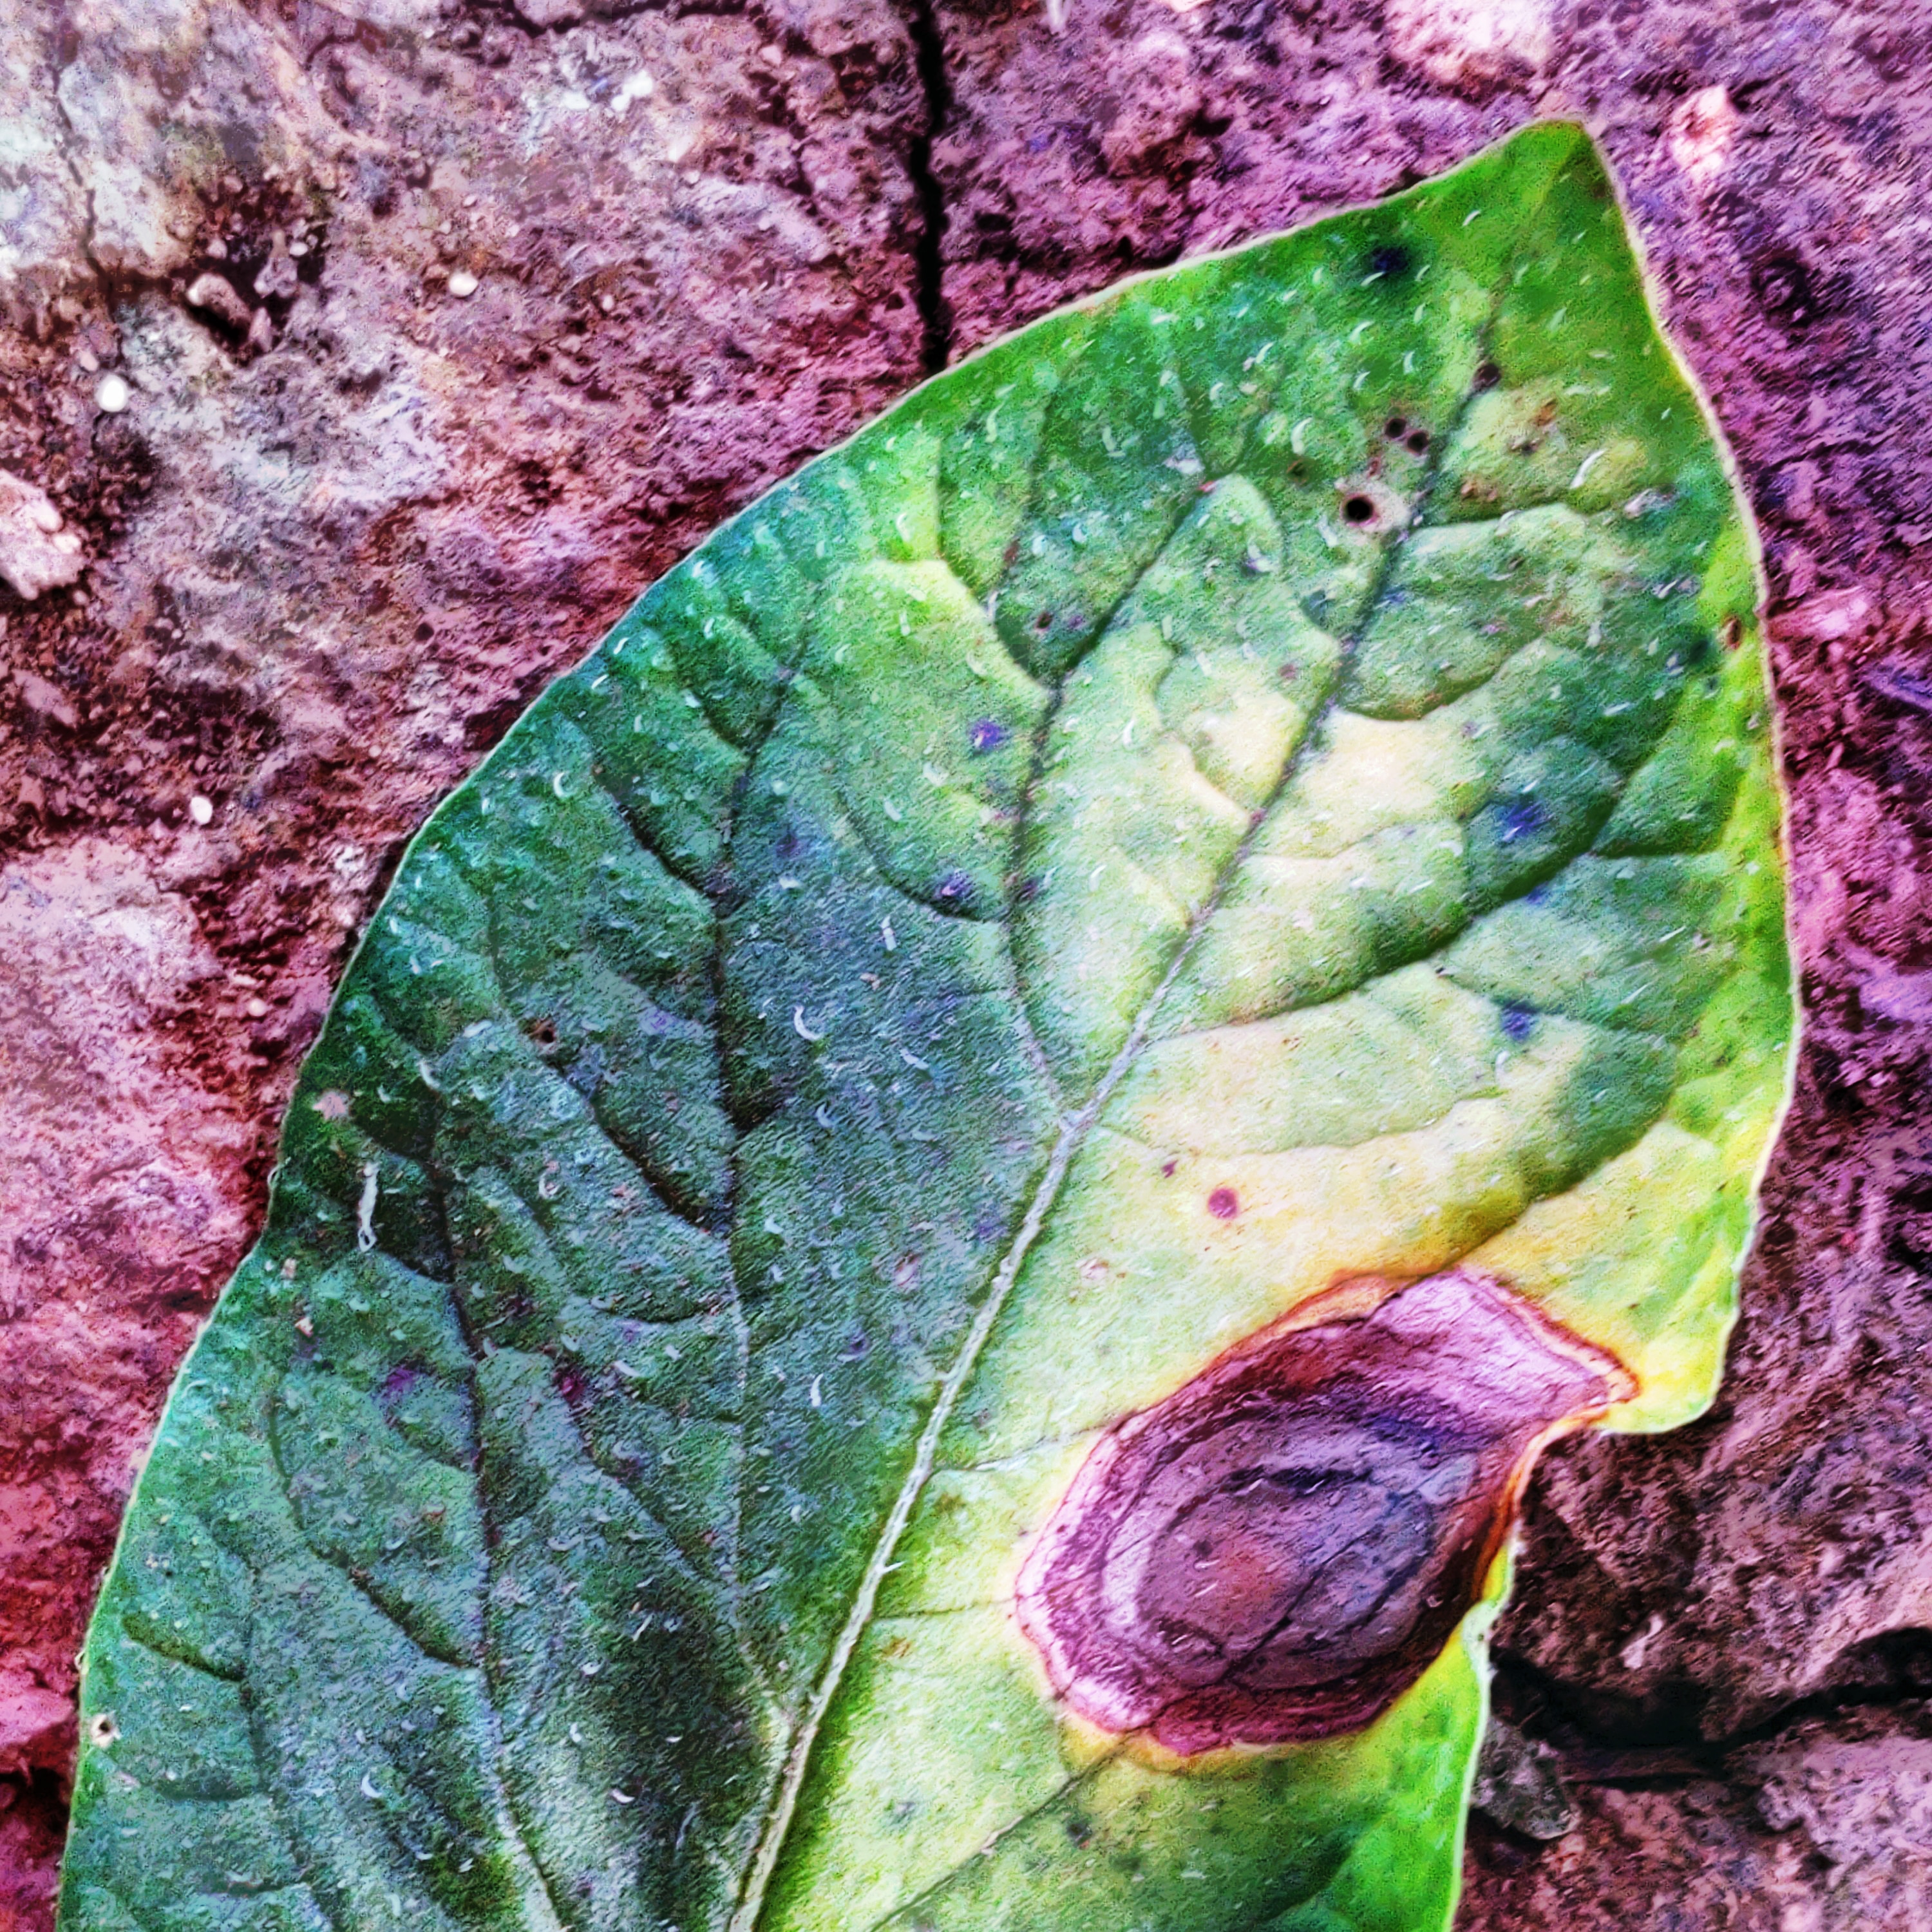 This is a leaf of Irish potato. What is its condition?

late blight
